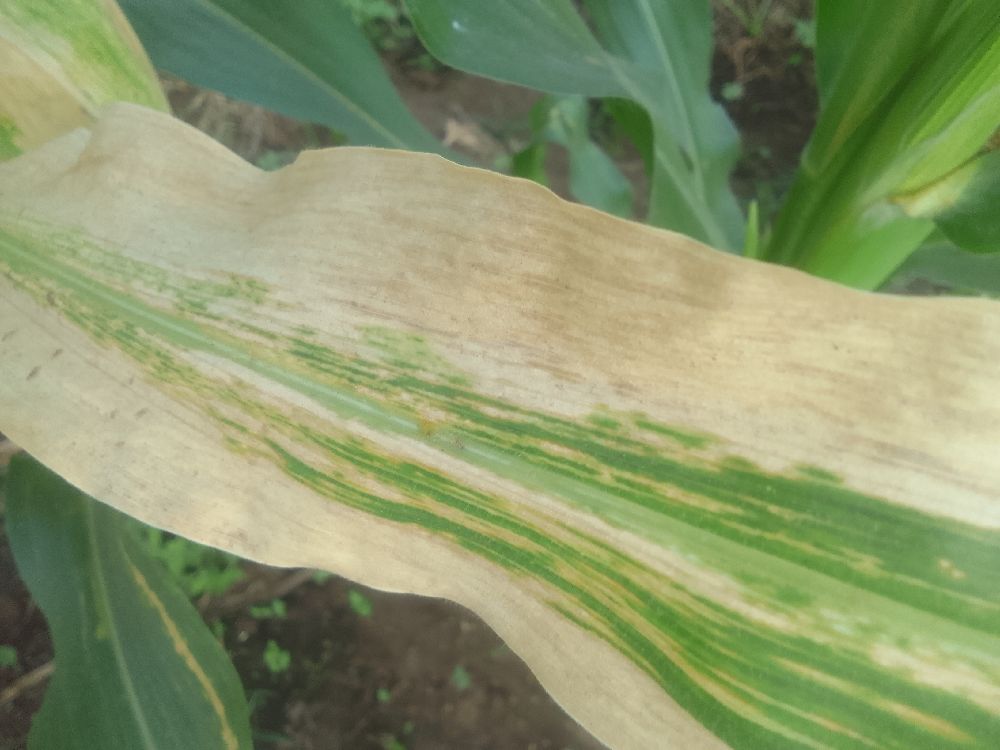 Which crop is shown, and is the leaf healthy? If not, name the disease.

maize, maize lethal necrosis
